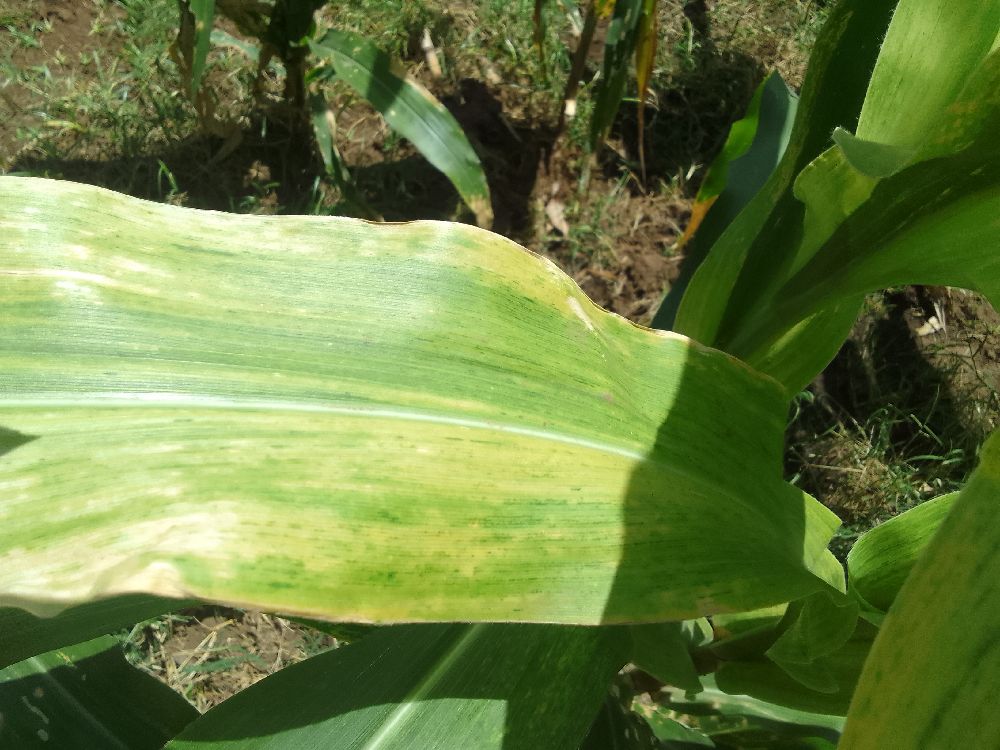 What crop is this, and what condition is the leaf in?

maize, maize lethal necrosis
